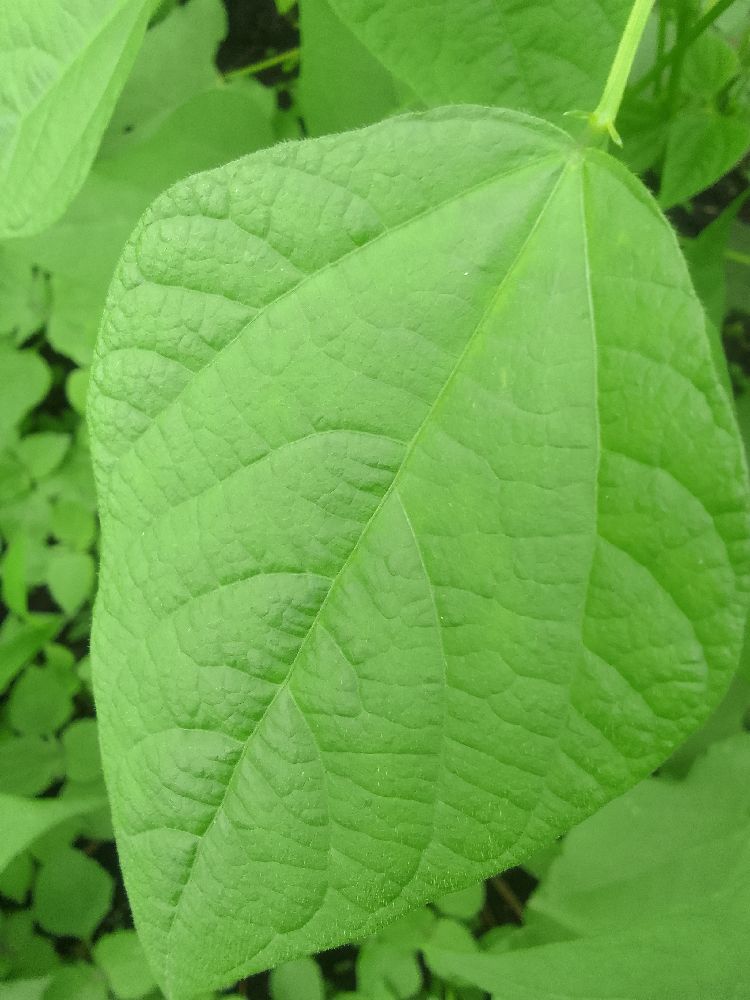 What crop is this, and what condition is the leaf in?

common bean, healthy
